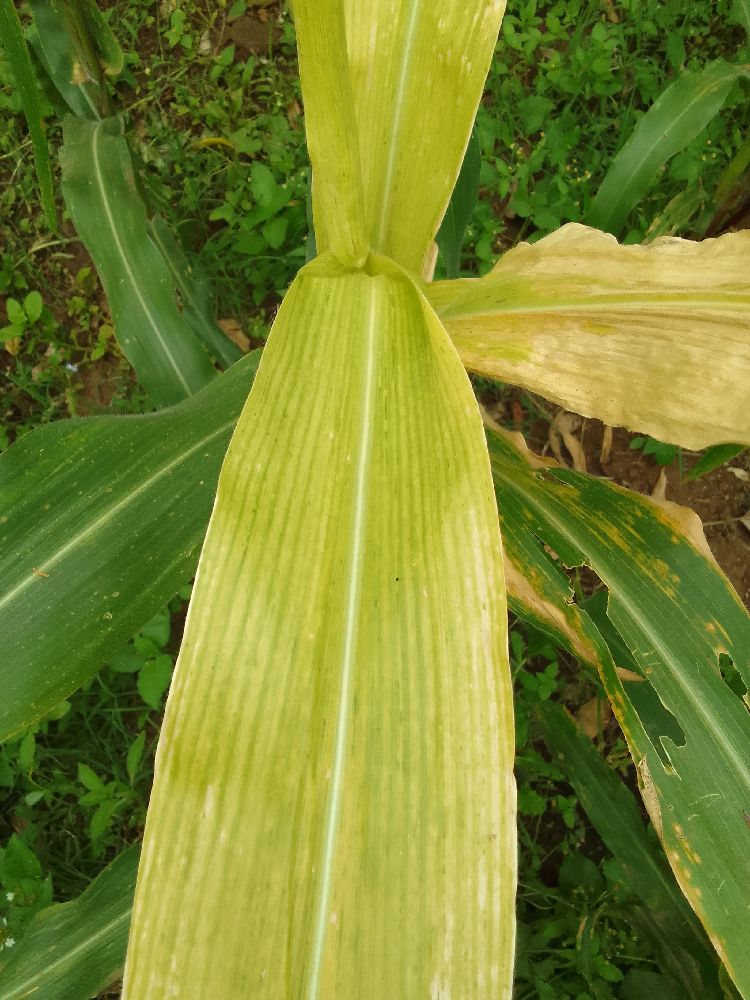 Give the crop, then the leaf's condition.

maize, maize lethal necrosis
